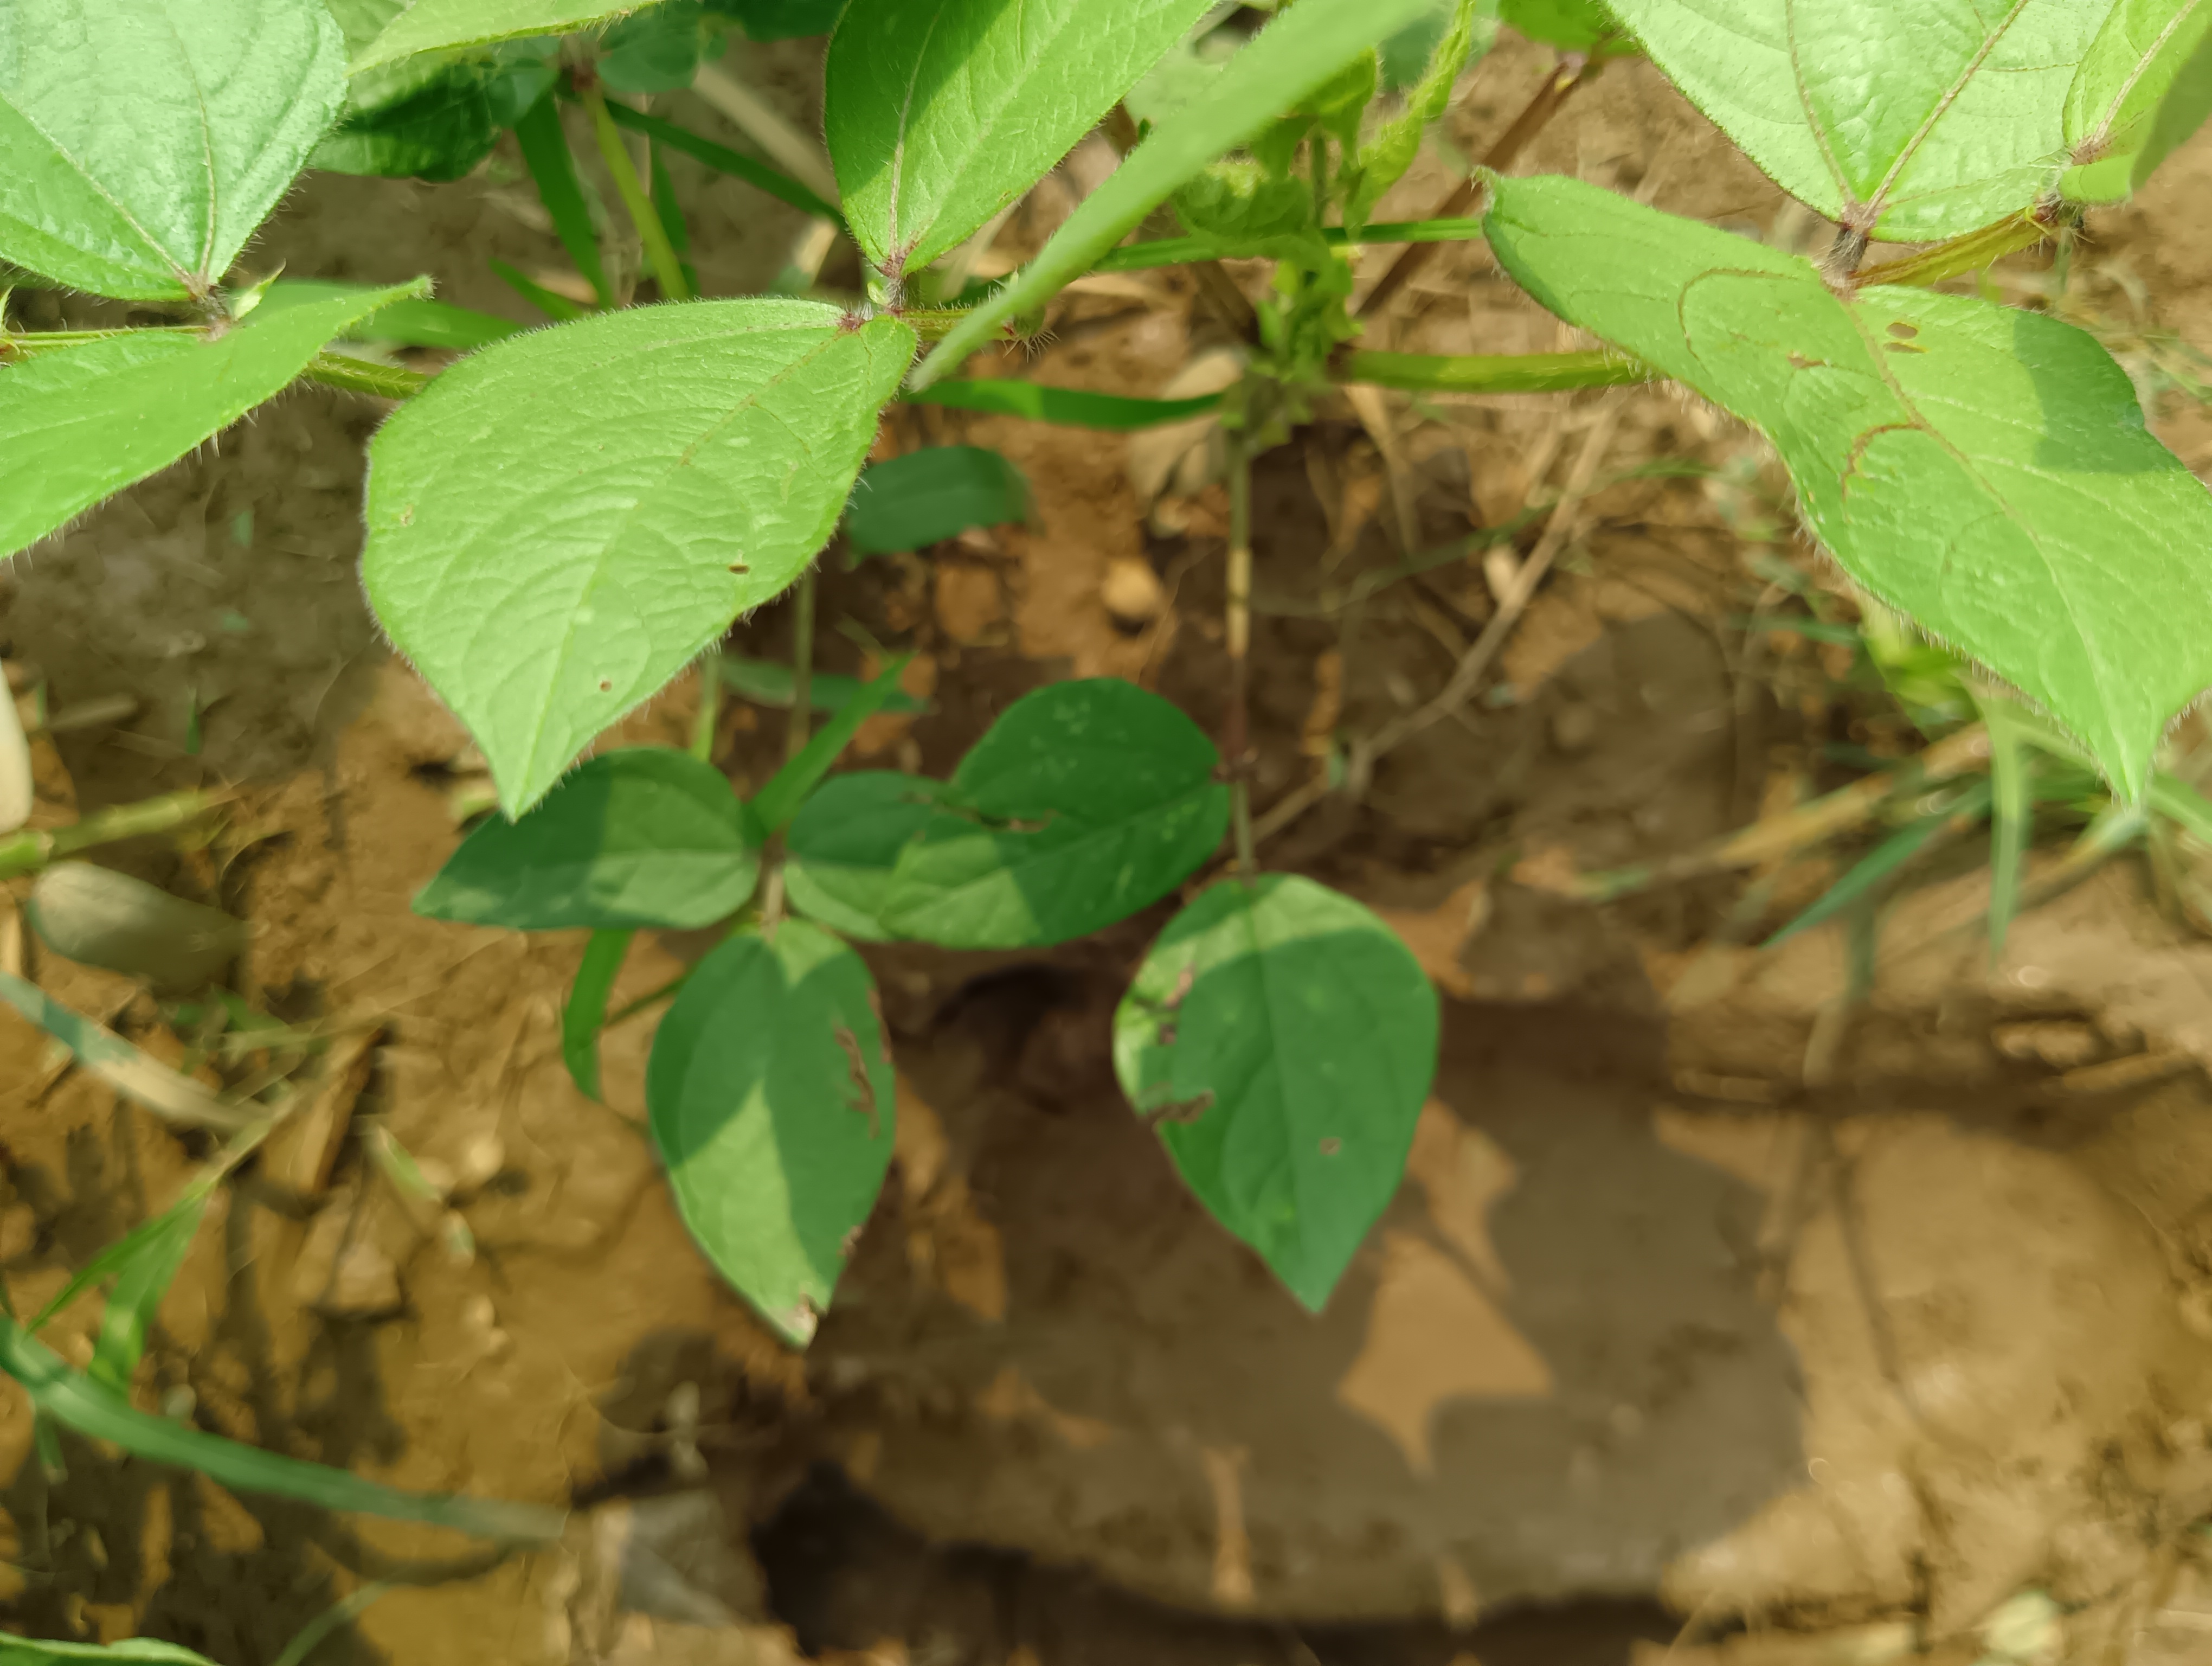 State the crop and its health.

mungbean, healthy
